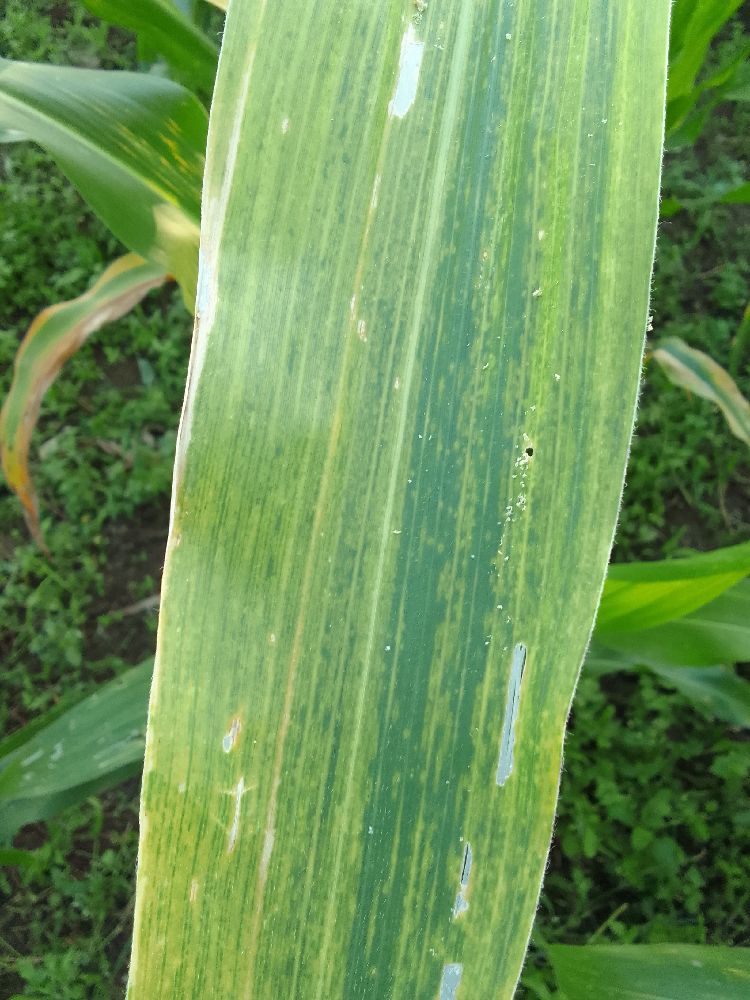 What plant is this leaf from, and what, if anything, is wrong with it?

maize, maize lethal necrosis
